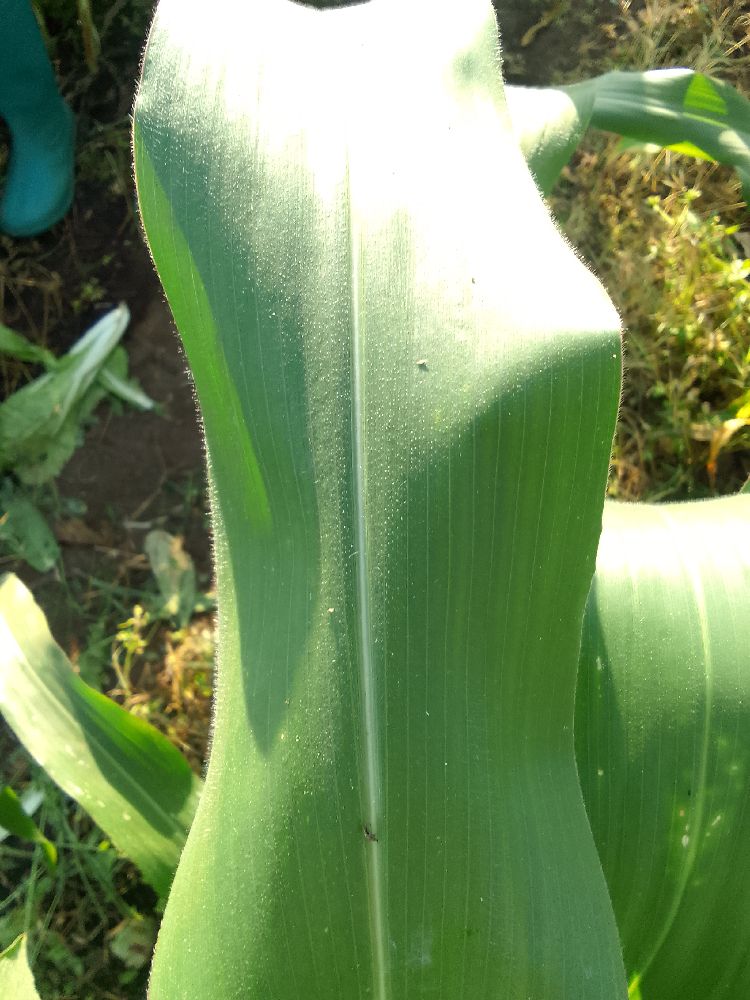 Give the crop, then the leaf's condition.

maize, healthy
